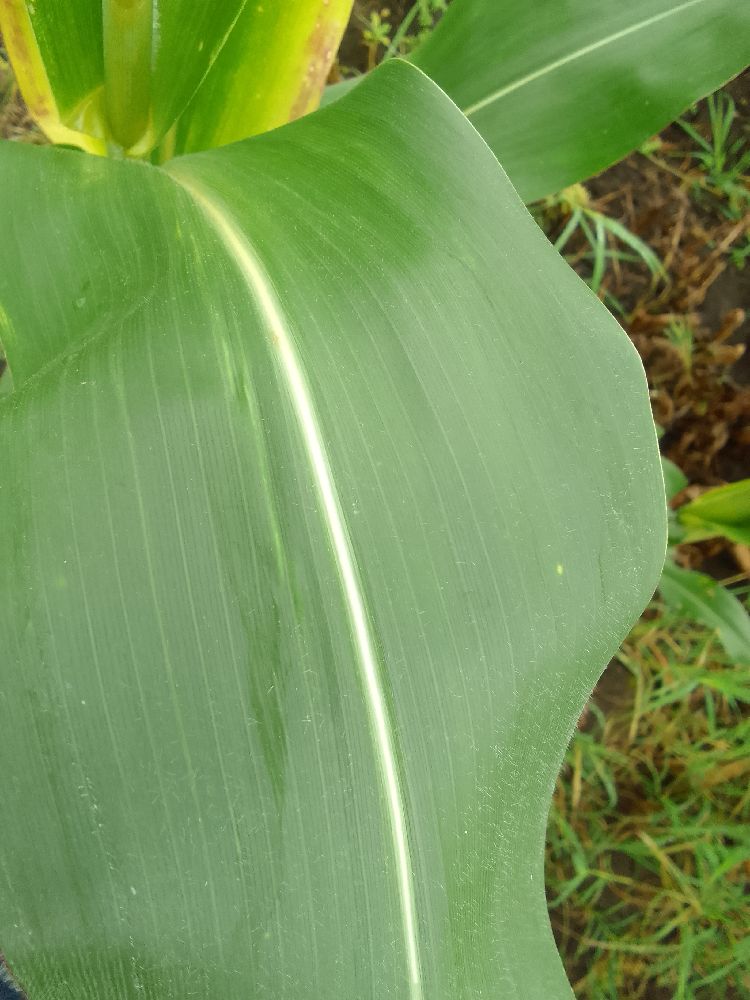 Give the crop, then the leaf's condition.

maize, healthy
